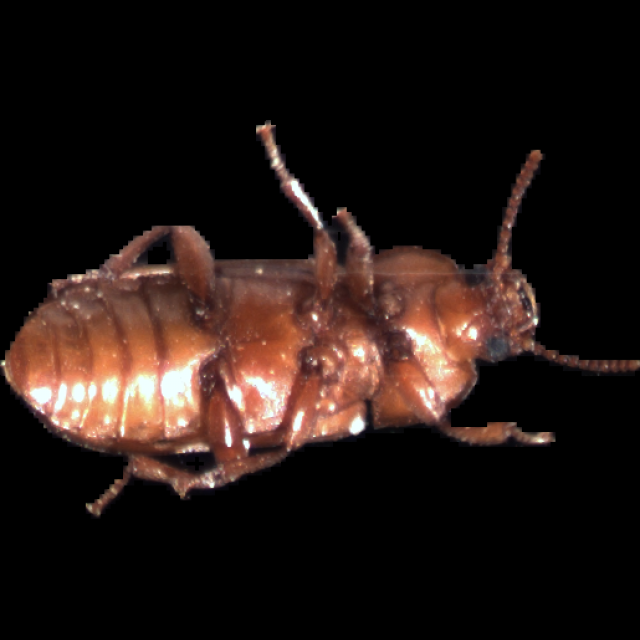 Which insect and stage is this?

mealworm beetle
